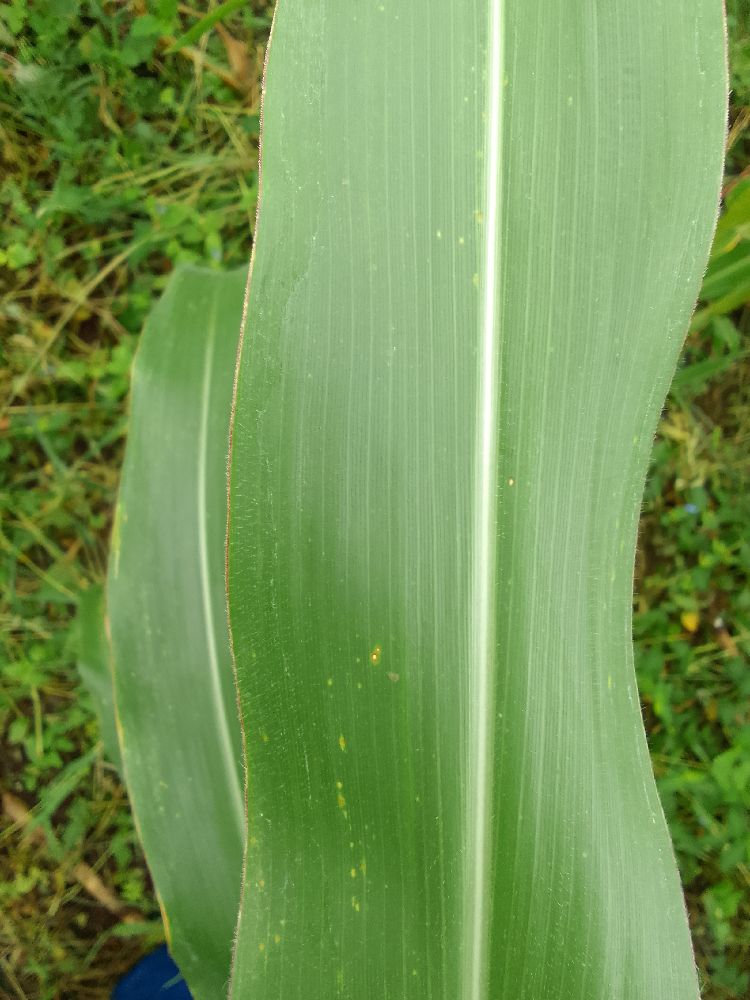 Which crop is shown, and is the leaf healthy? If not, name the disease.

maize, healthy
